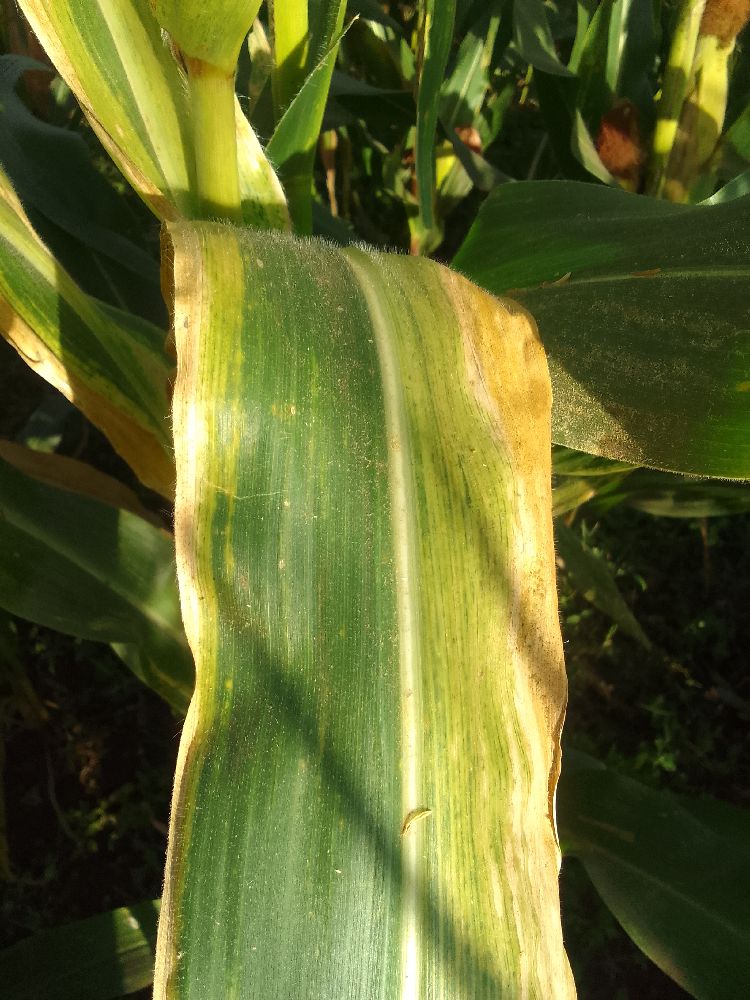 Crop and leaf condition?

maize, maize lethal necrosis
